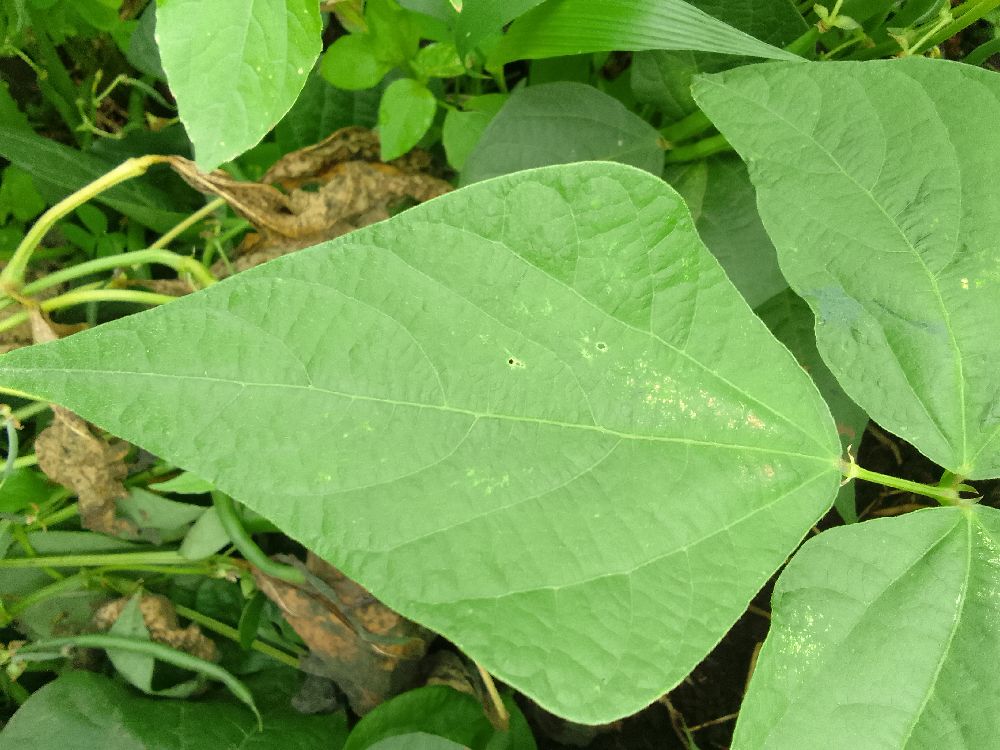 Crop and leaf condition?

common bean, healthy
